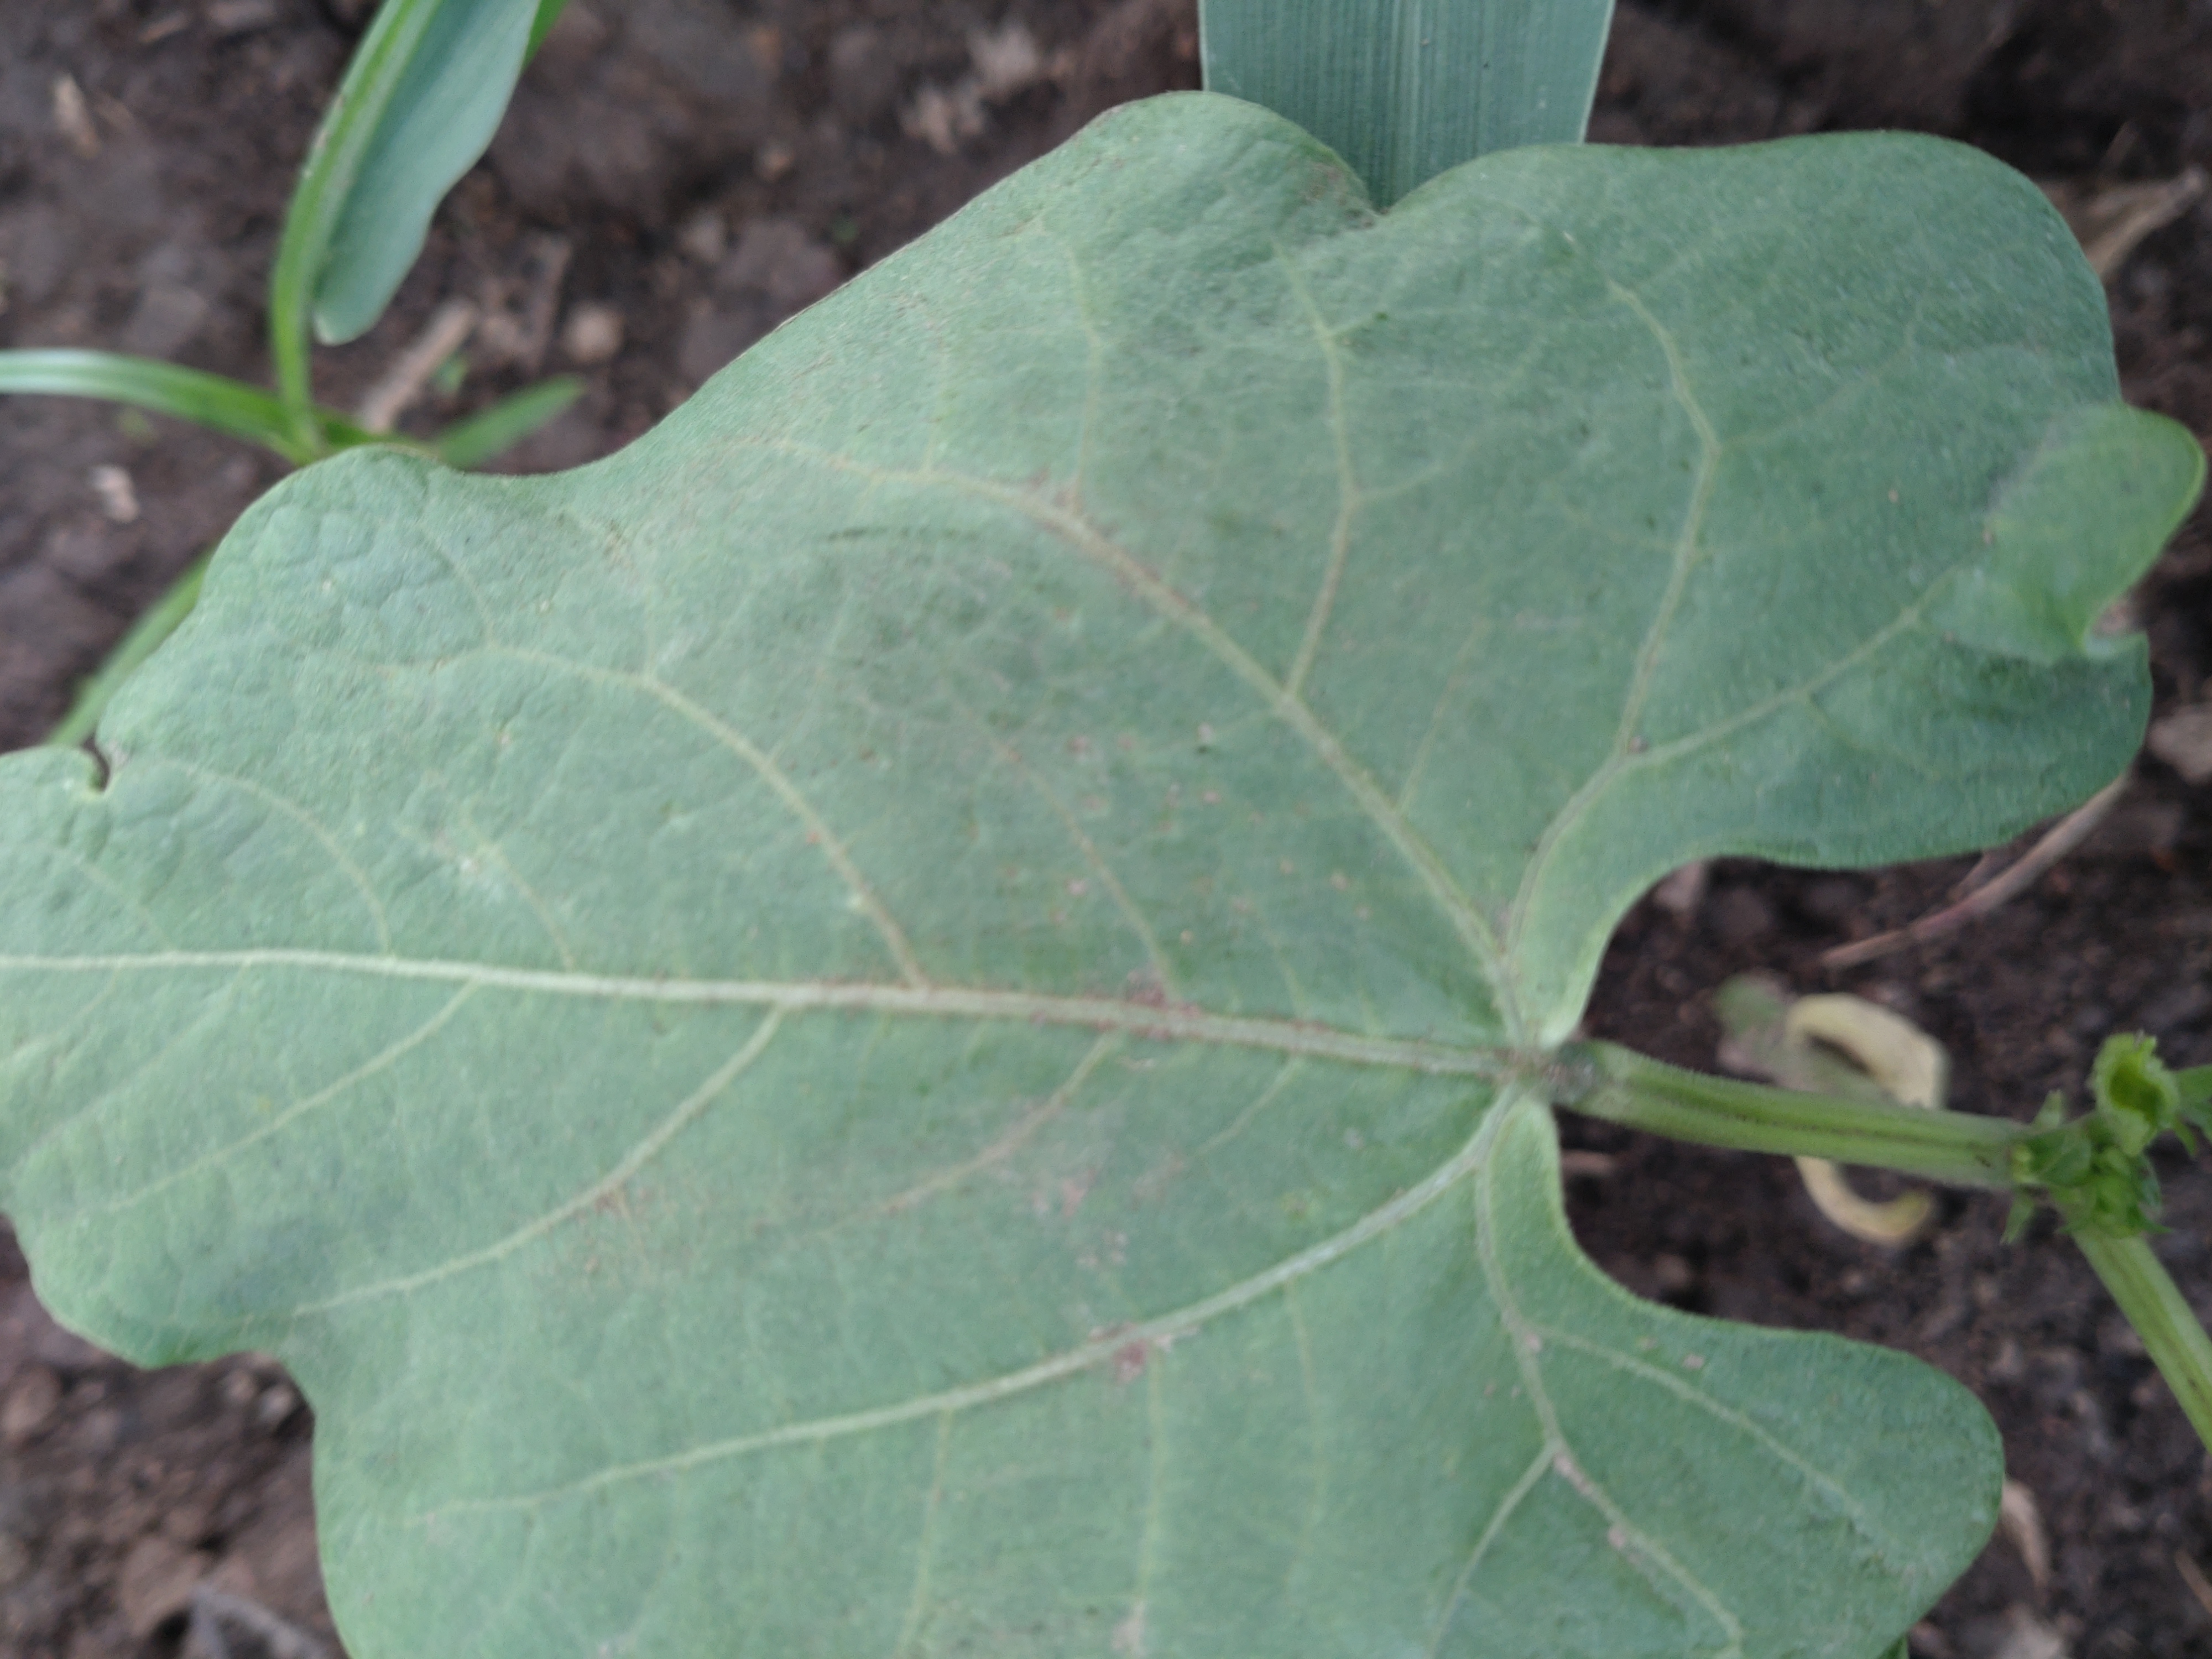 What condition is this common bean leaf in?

healthy
